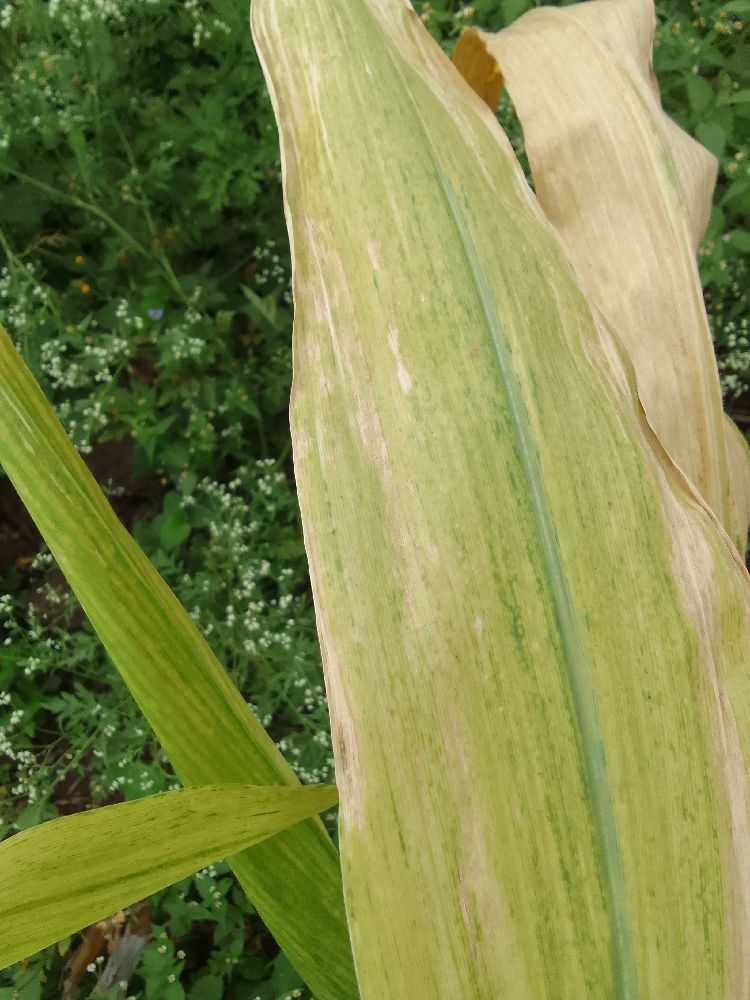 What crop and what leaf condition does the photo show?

maize, maize lethal necrosis
